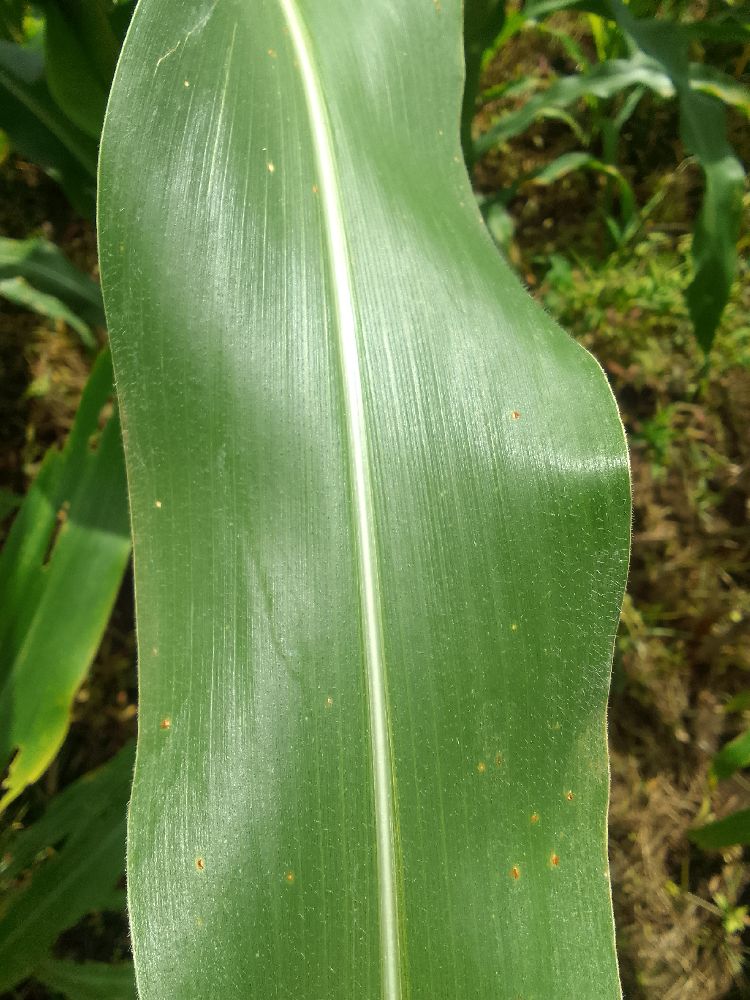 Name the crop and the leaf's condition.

maize, healthy
